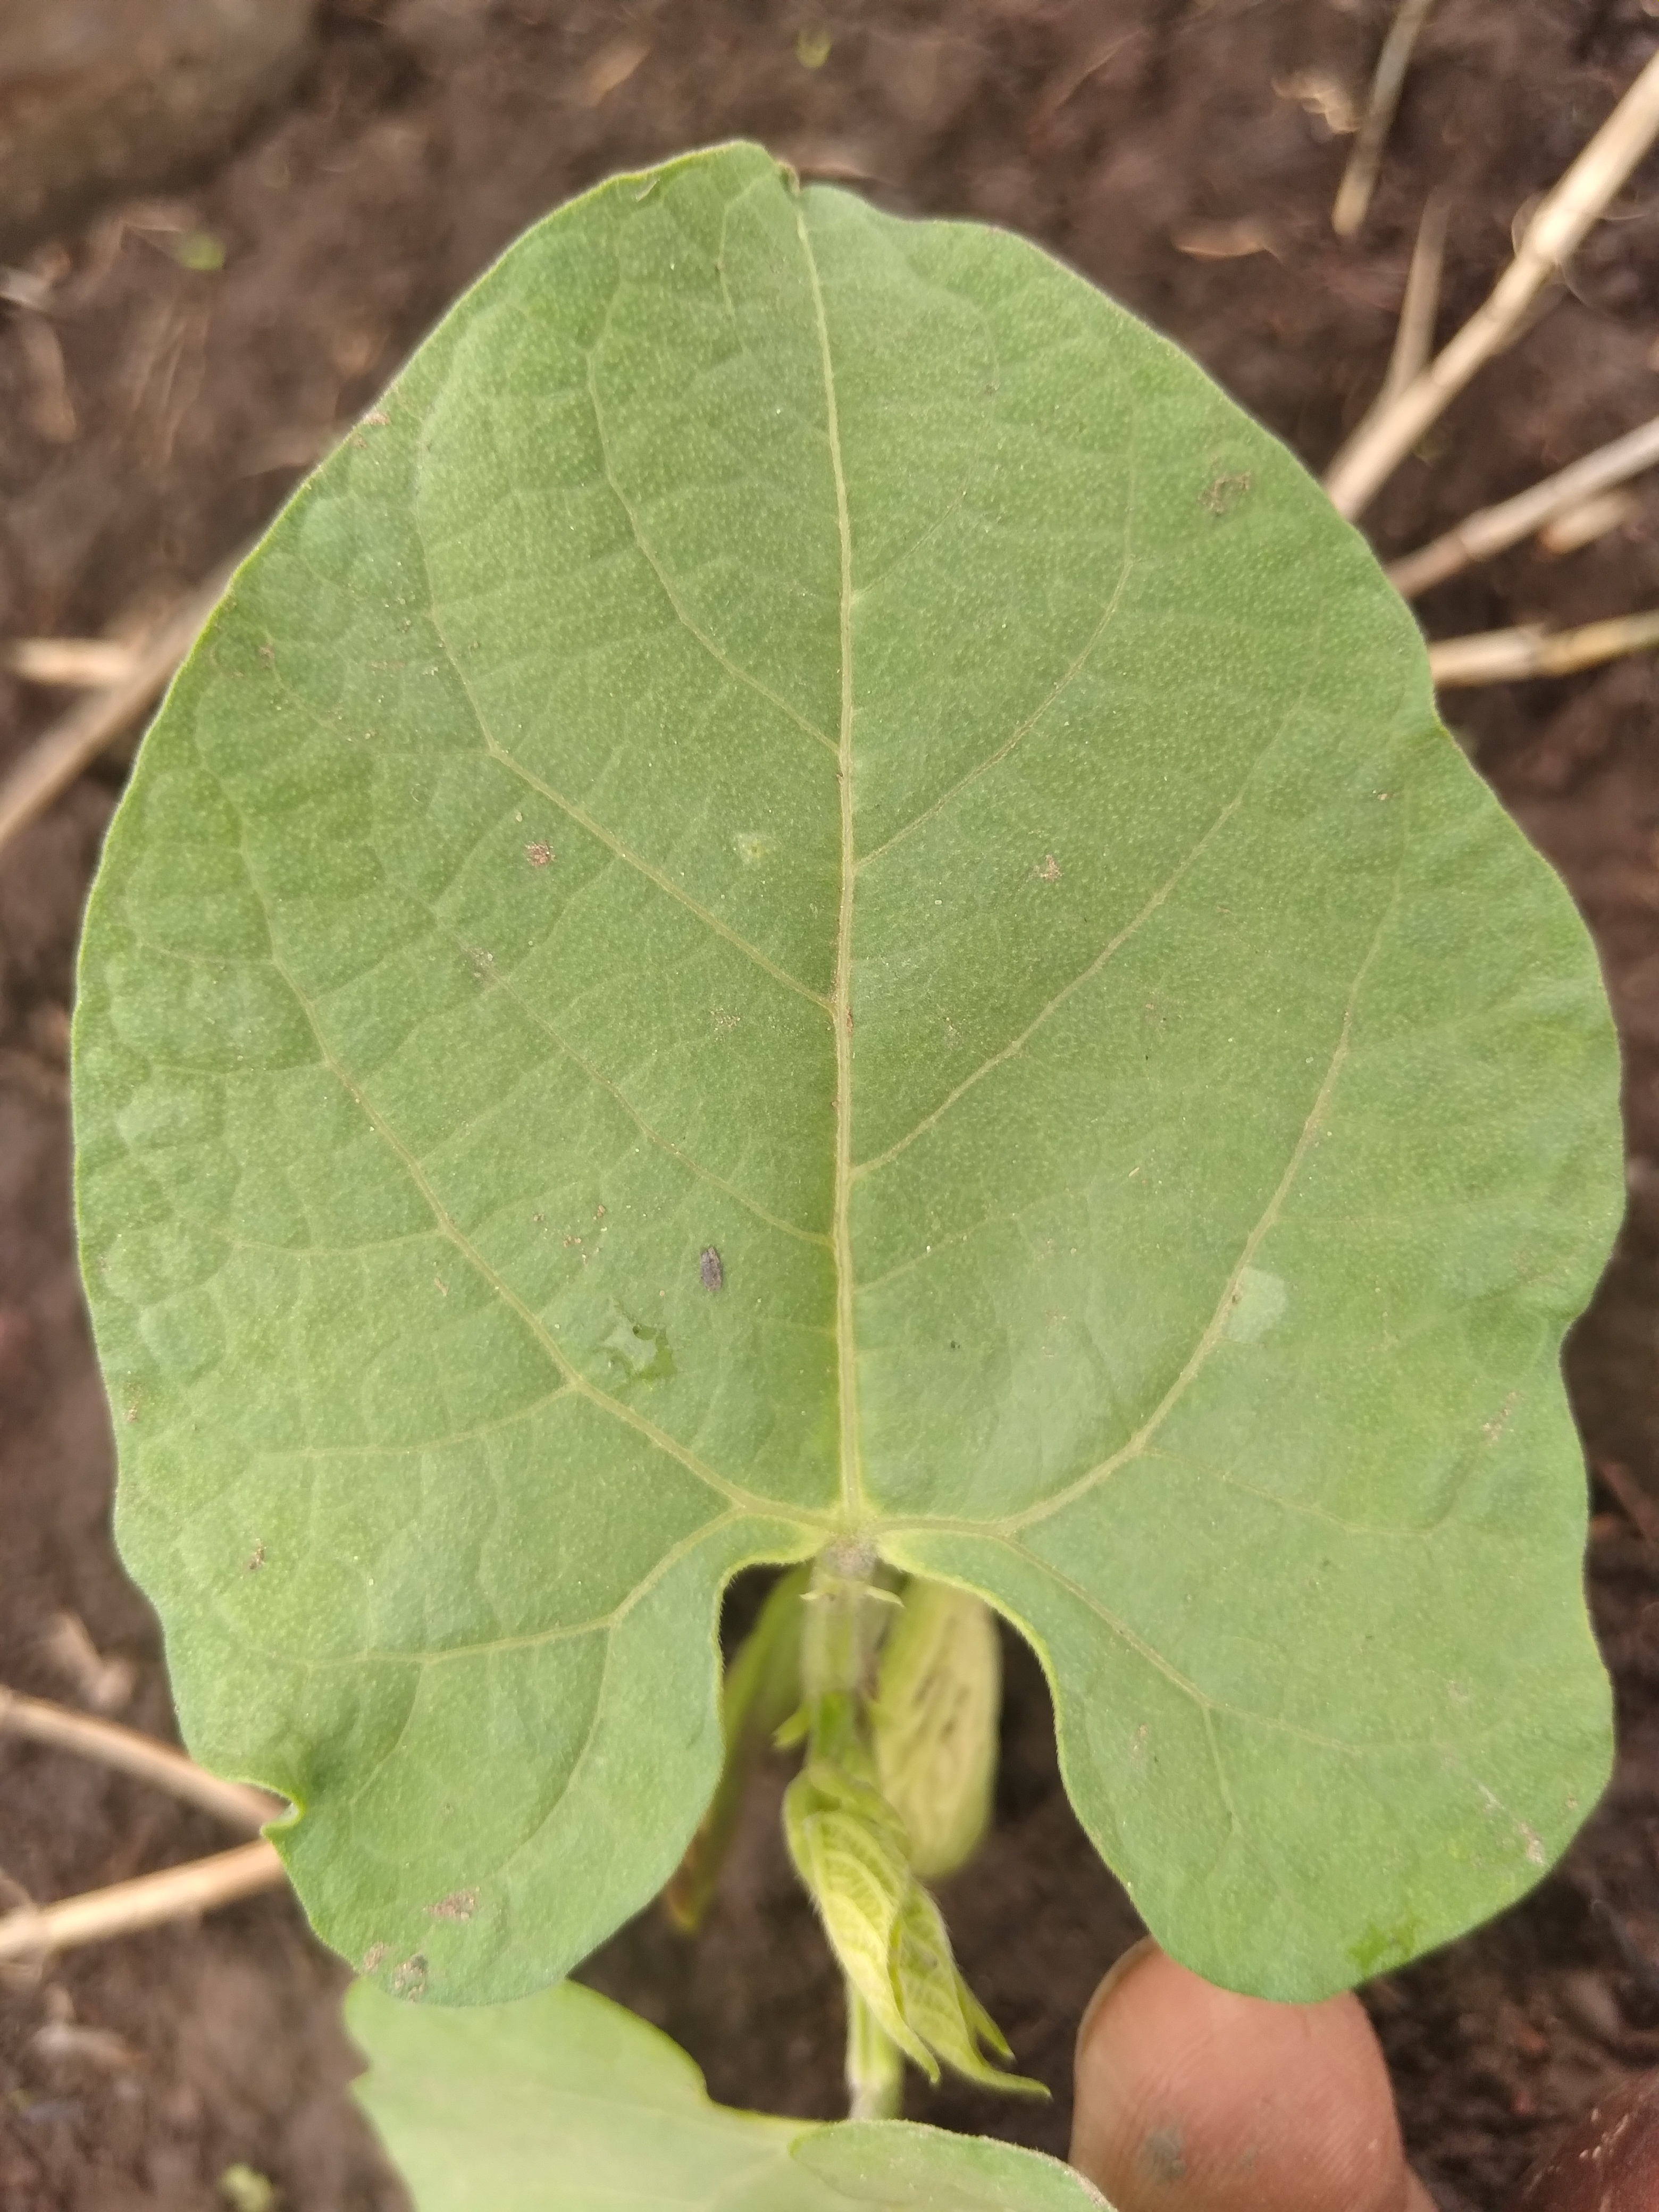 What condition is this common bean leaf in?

healthy
